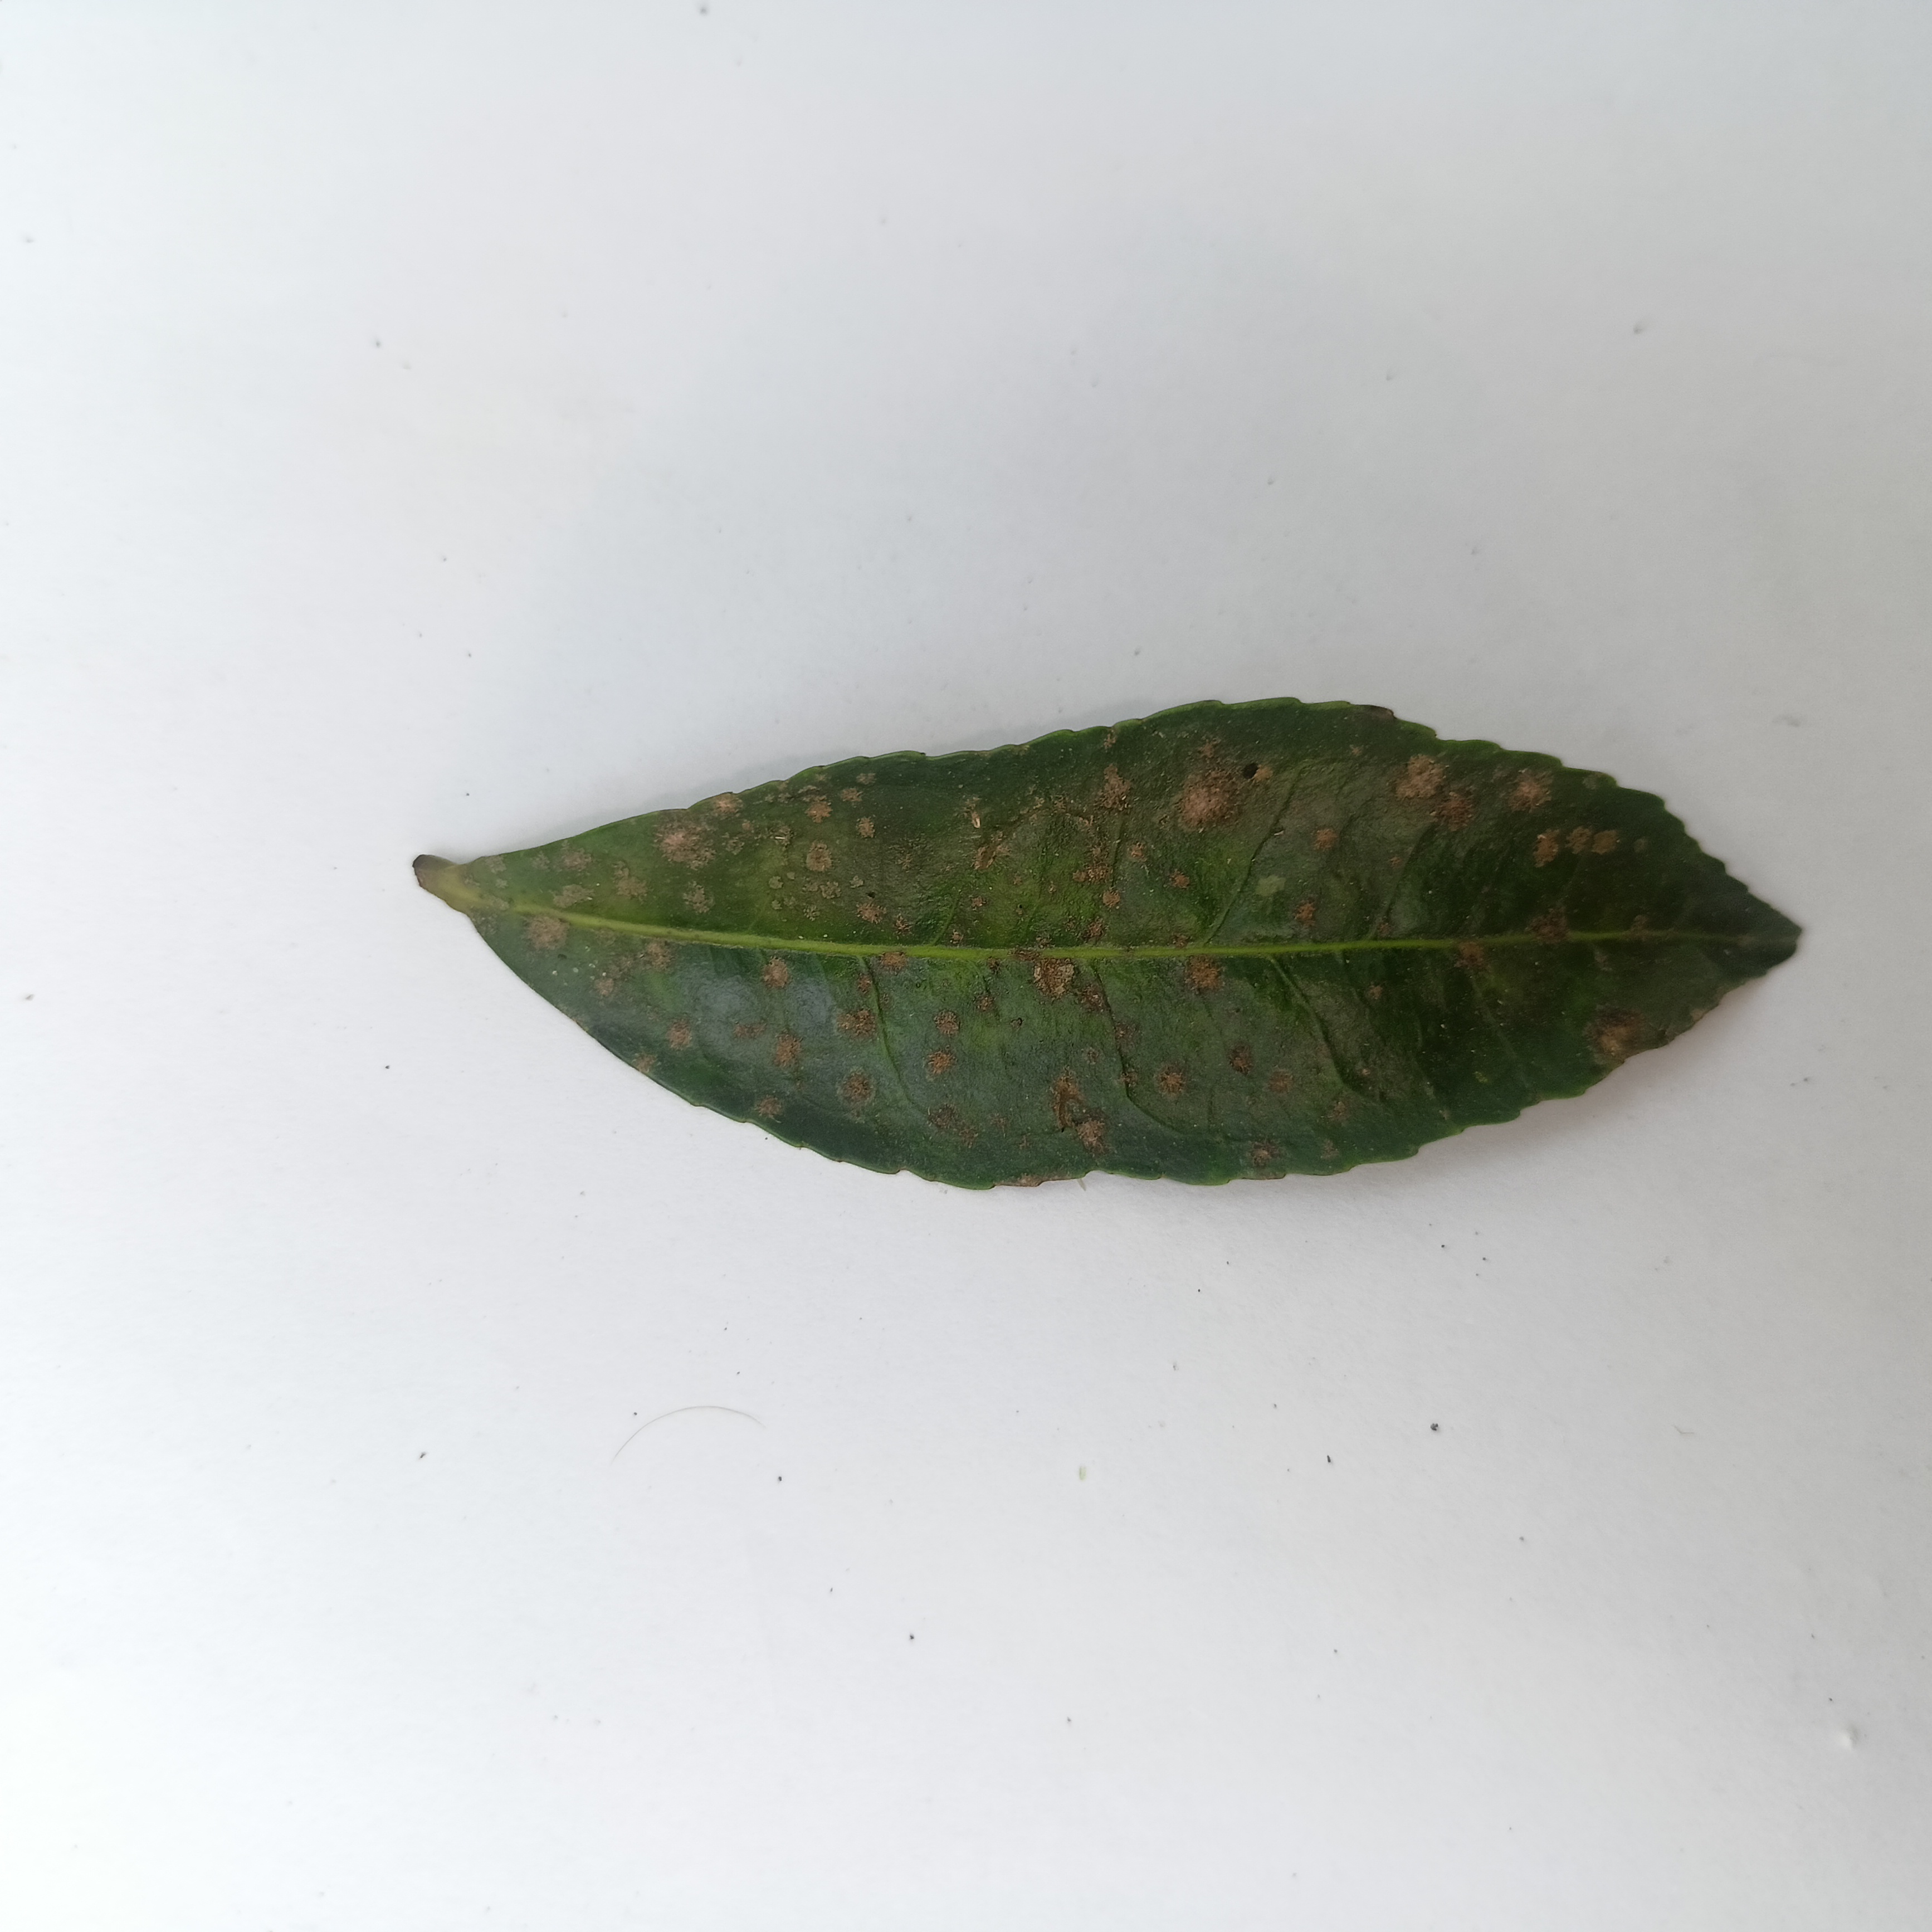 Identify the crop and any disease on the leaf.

tea, algal leaf
